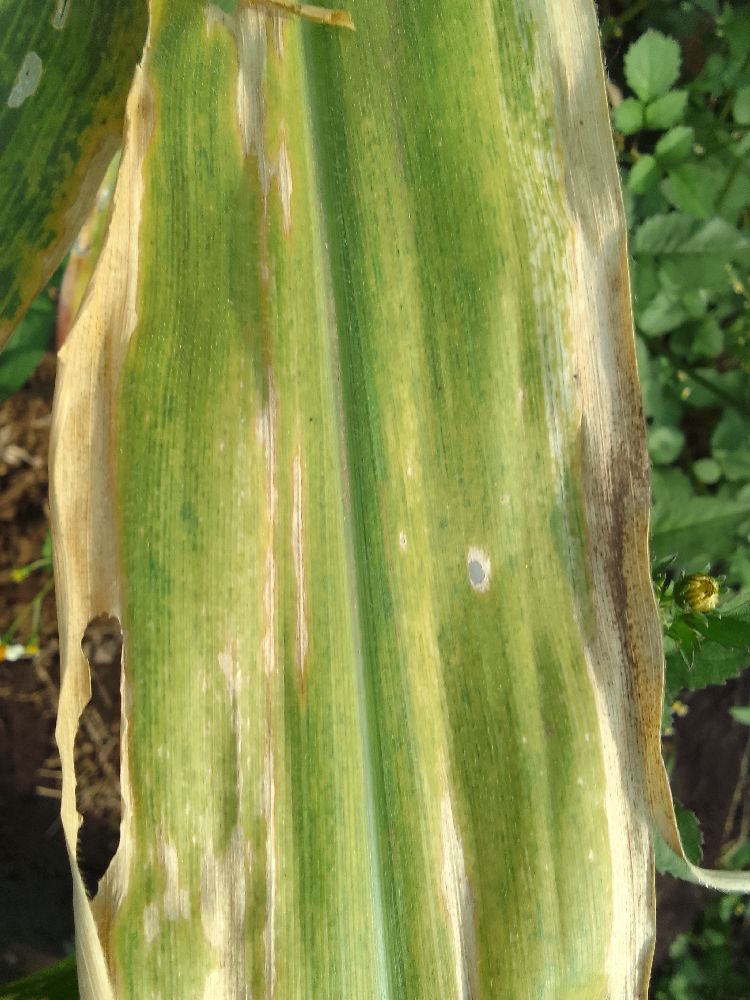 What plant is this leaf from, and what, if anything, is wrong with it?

maize, maize lethal necrosis
